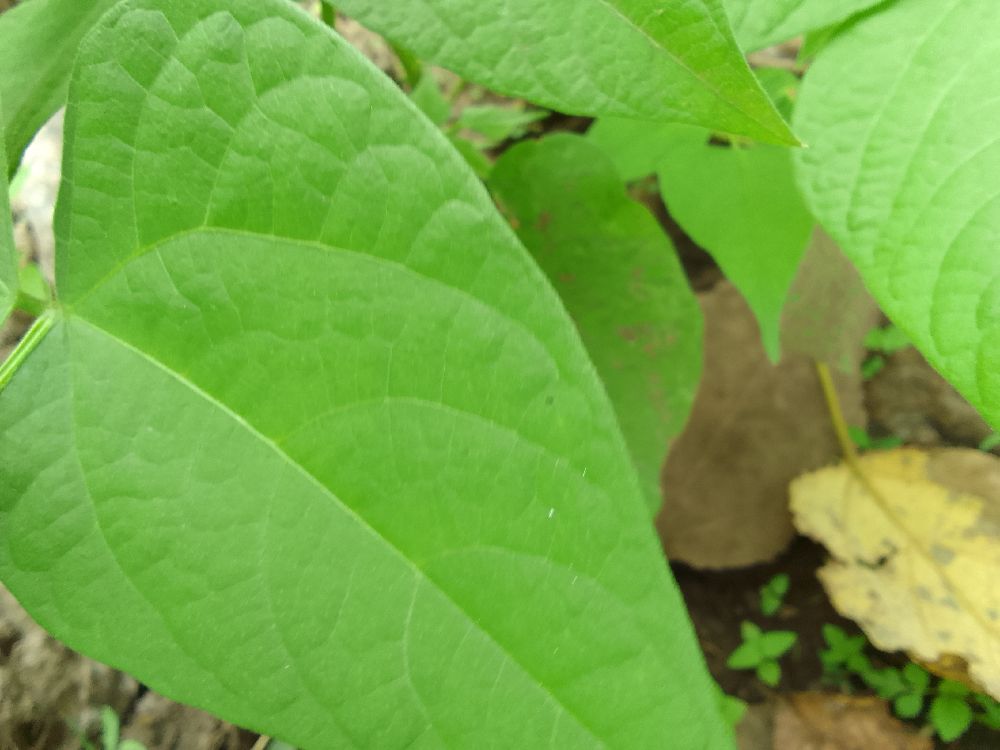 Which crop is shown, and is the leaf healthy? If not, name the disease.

common bean, healthy
